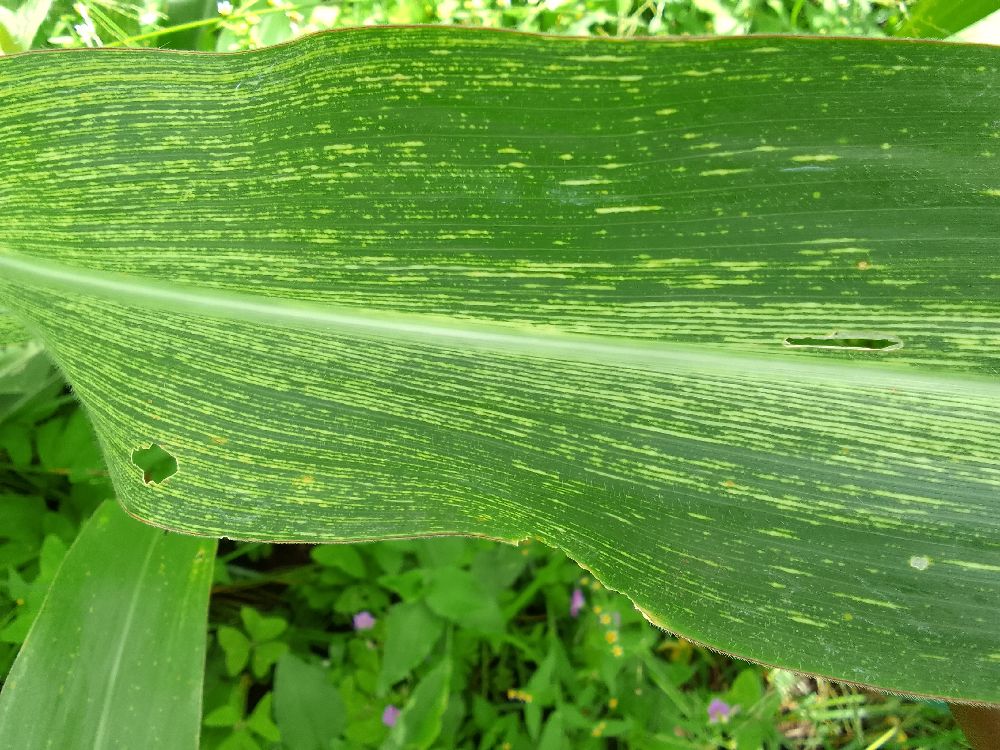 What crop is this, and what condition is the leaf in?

maize, maize streak virus
